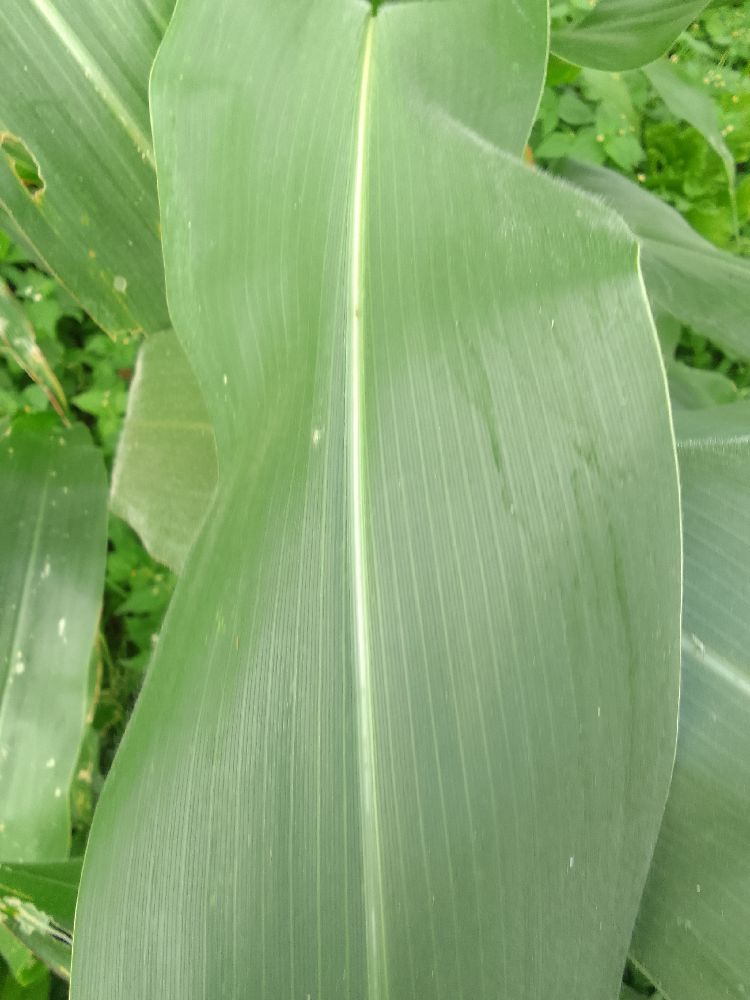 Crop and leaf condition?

maize, healthy
